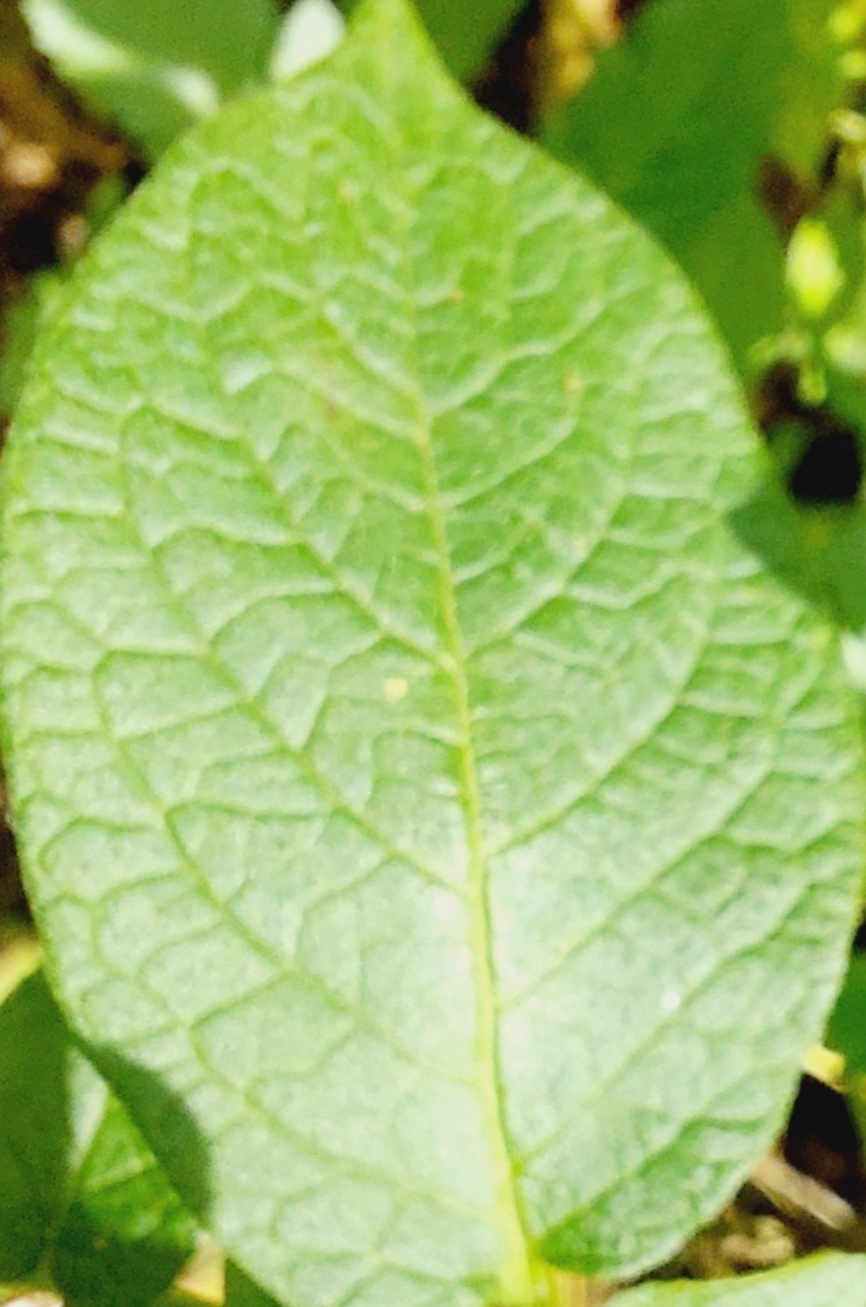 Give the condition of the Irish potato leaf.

healthy
